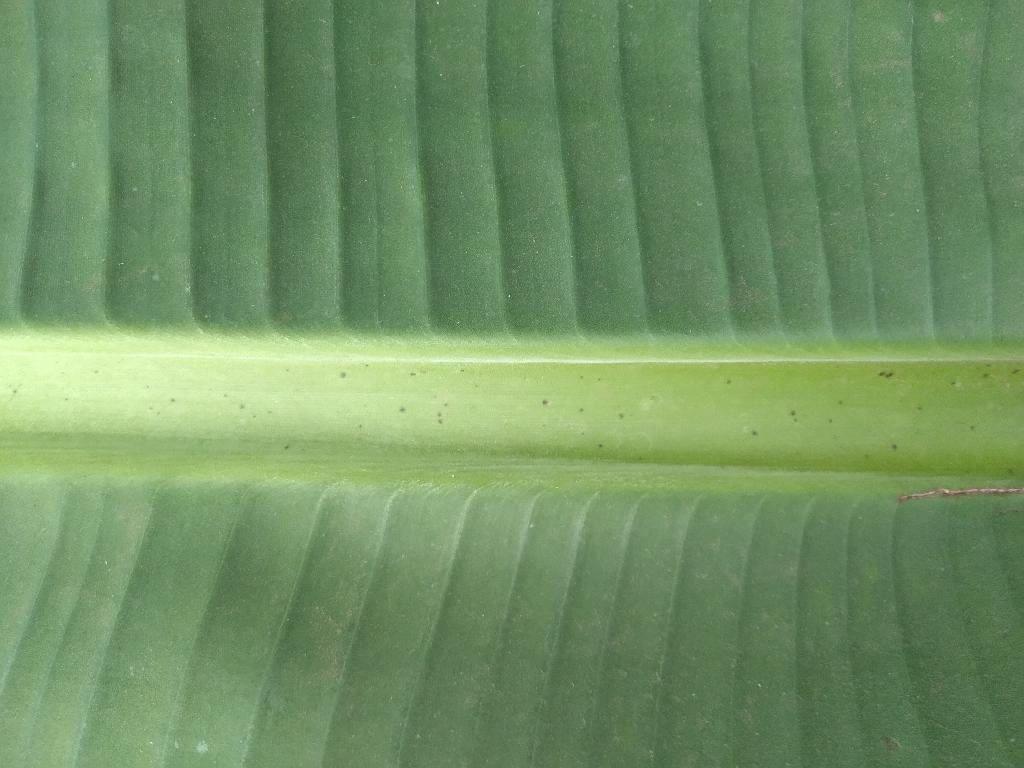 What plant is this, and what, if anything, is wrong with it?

banana, healthy
